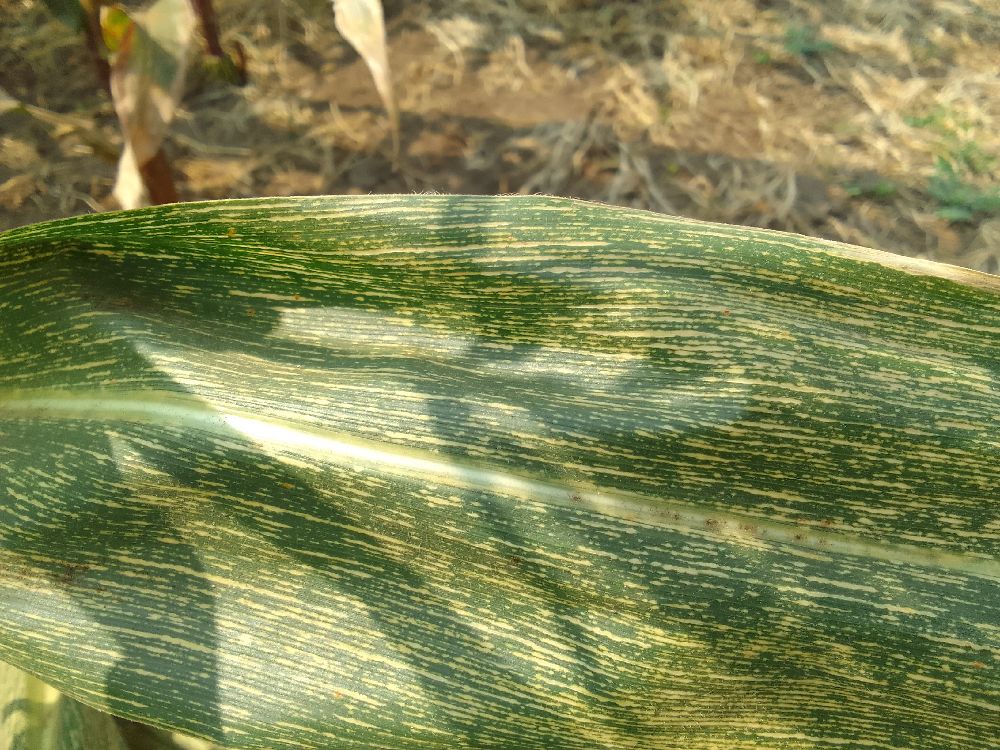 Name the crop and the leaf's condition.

maize, maize streak virus
